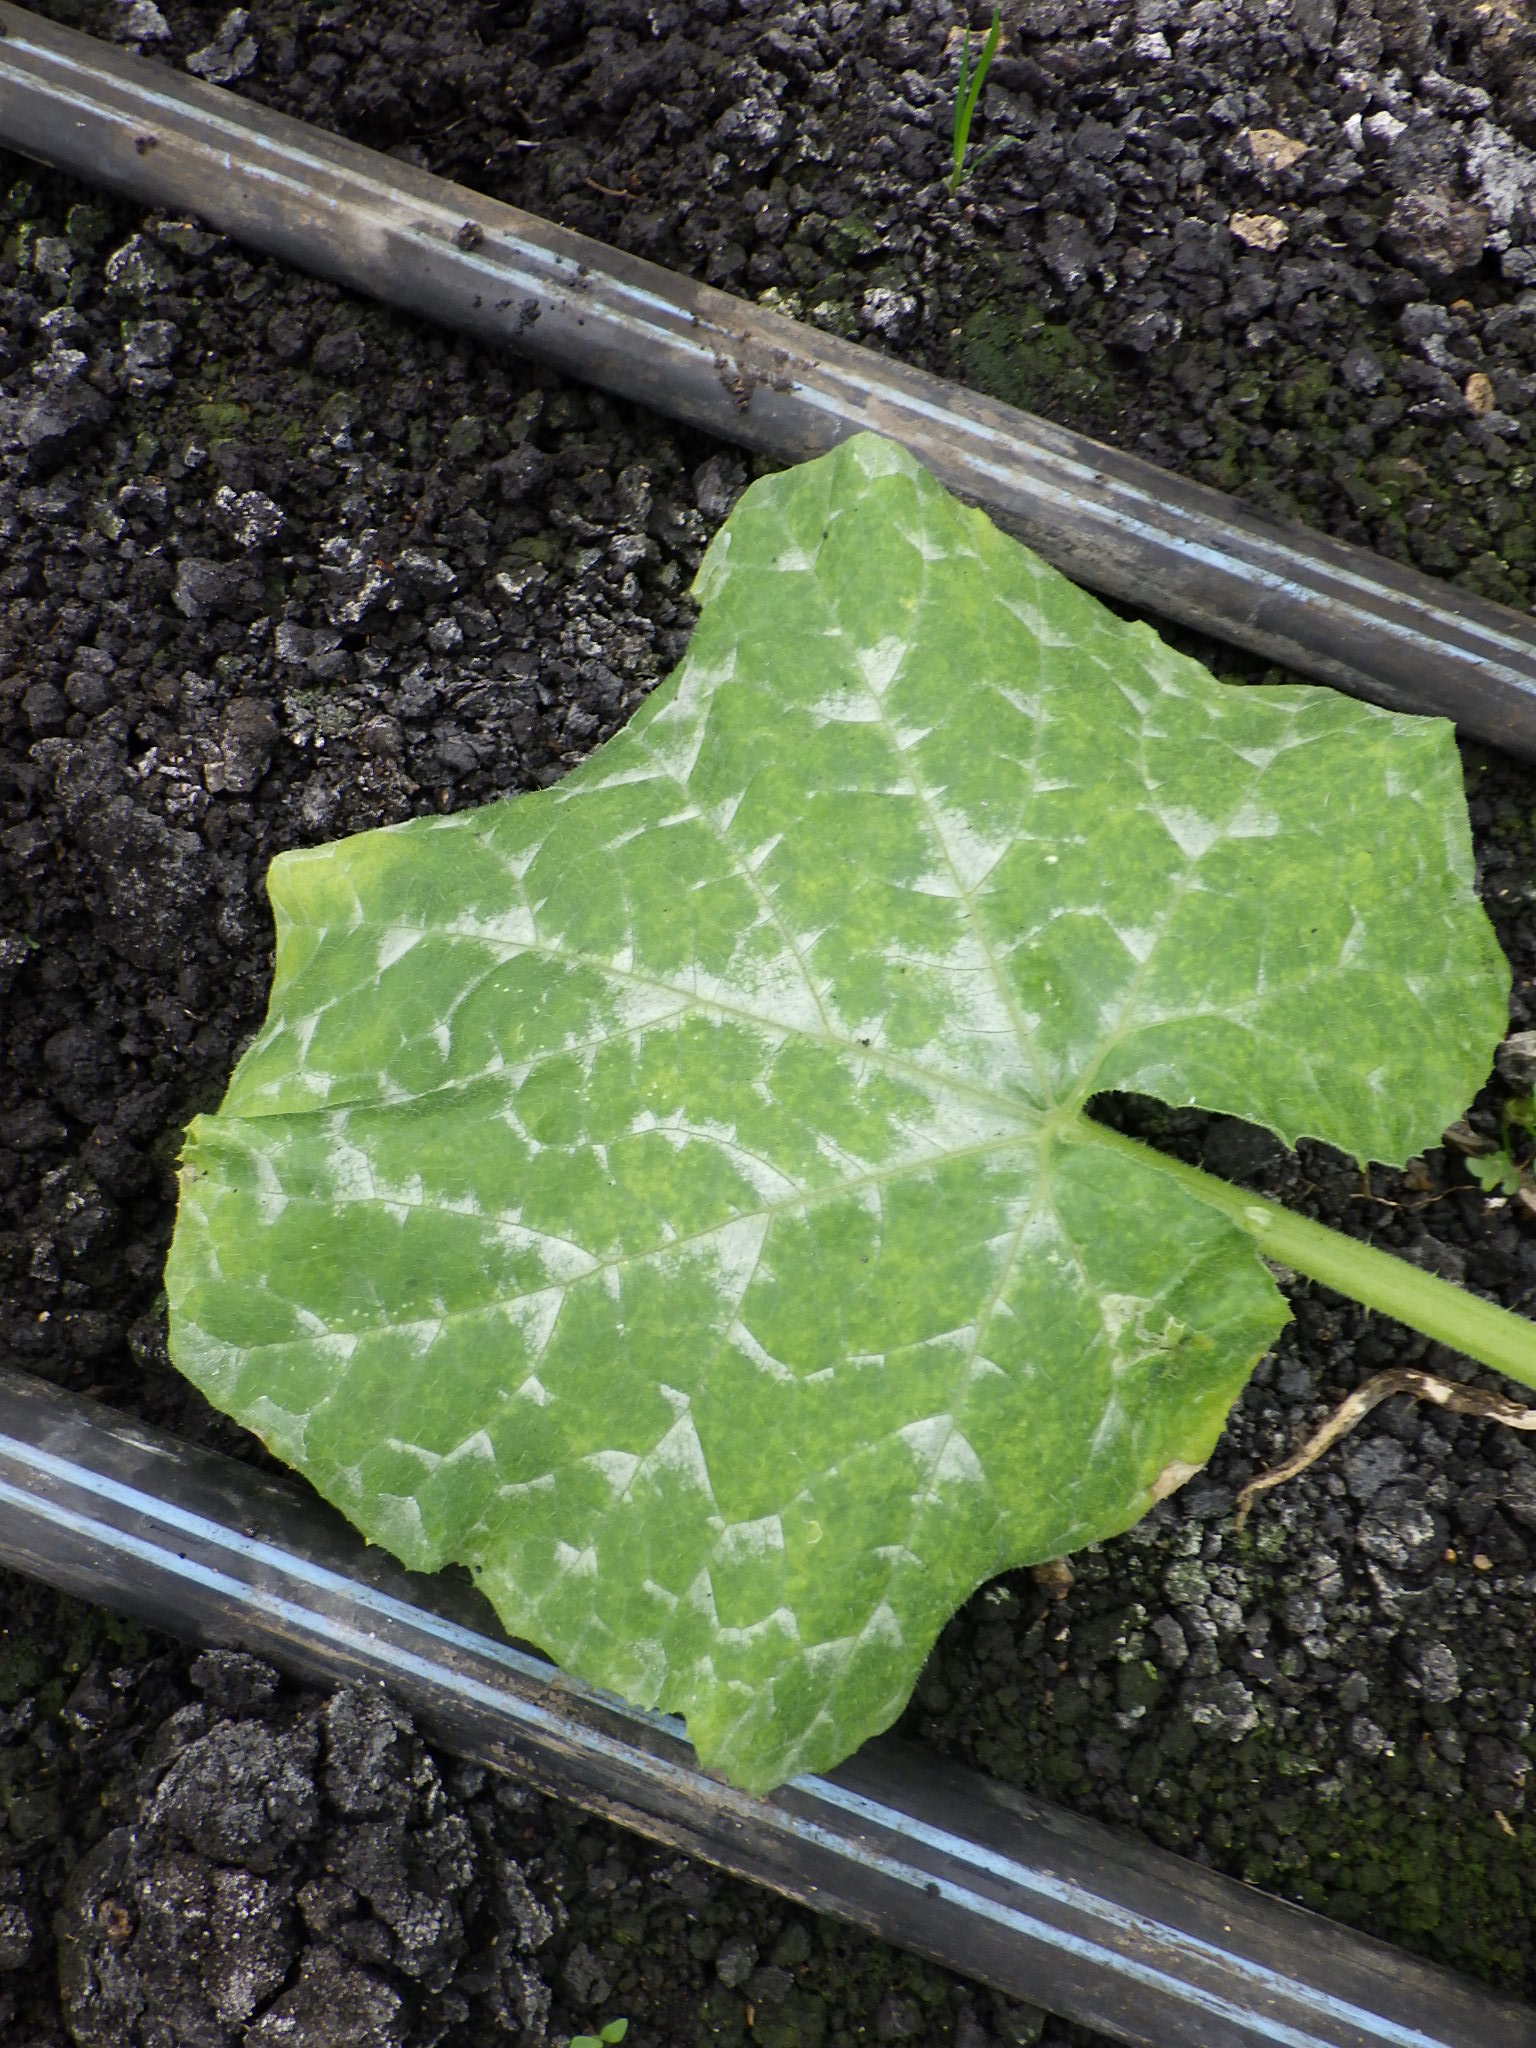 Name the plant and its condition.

zucchini, healthy
